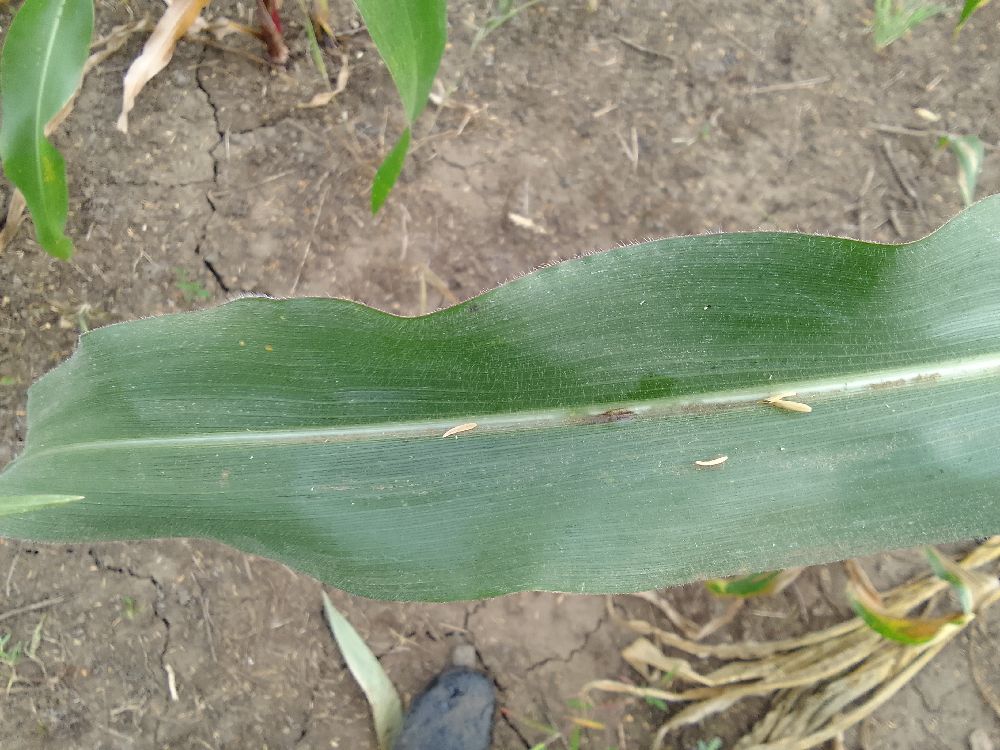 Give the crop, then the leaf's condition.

maize, healthy
